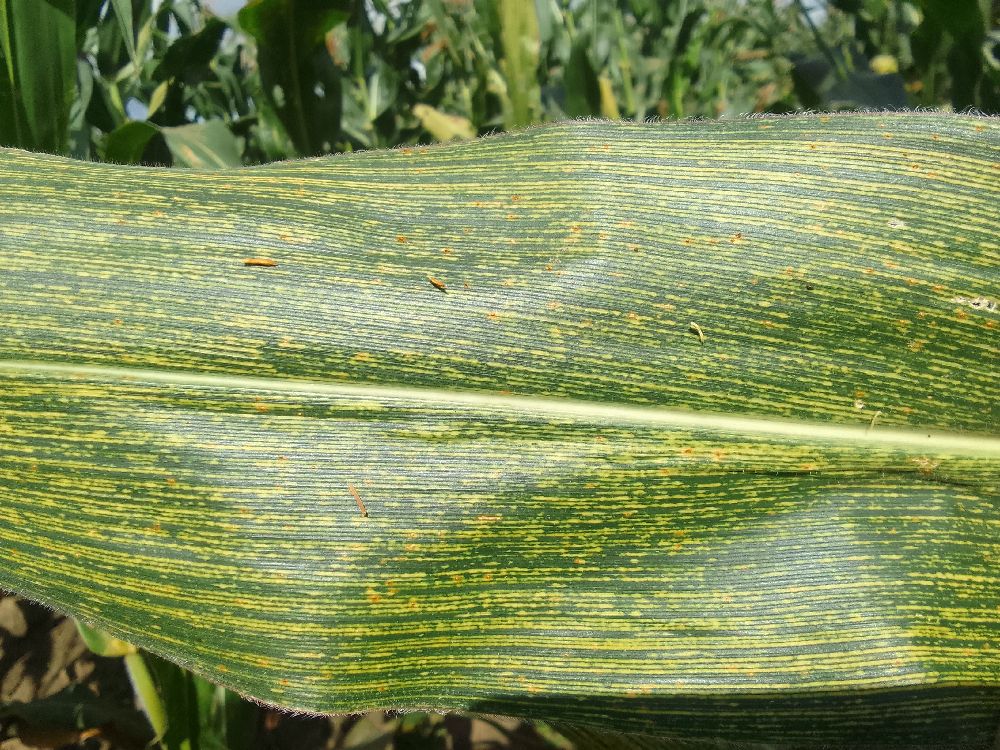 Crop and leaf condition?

maize, maize streak virus
